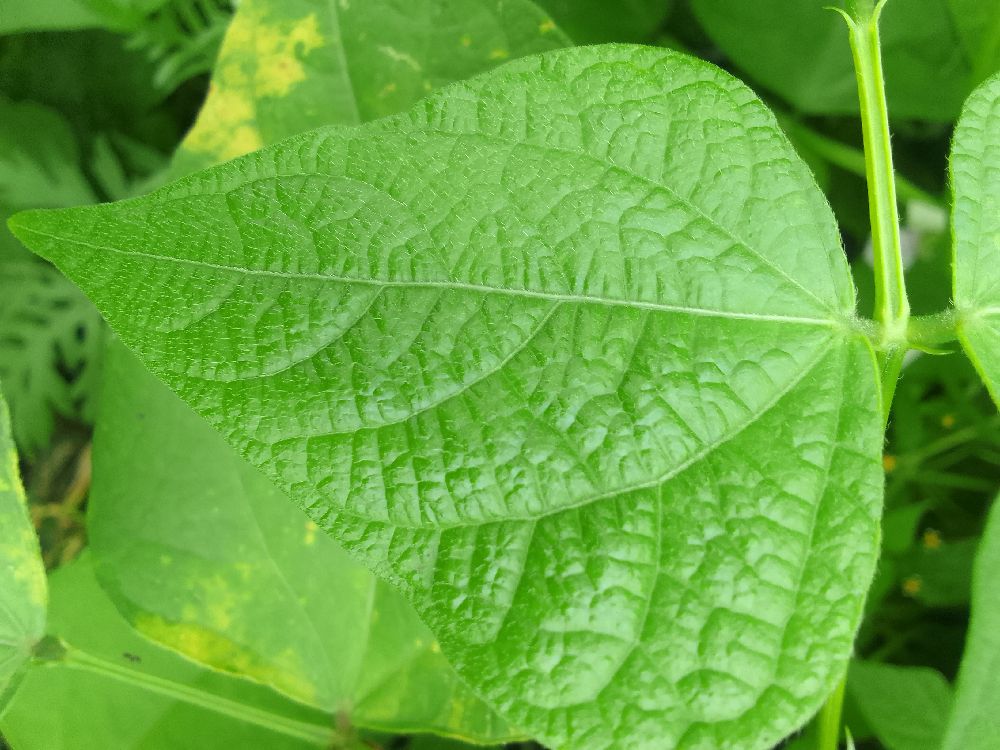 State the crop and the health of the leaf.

common bean, healthy
